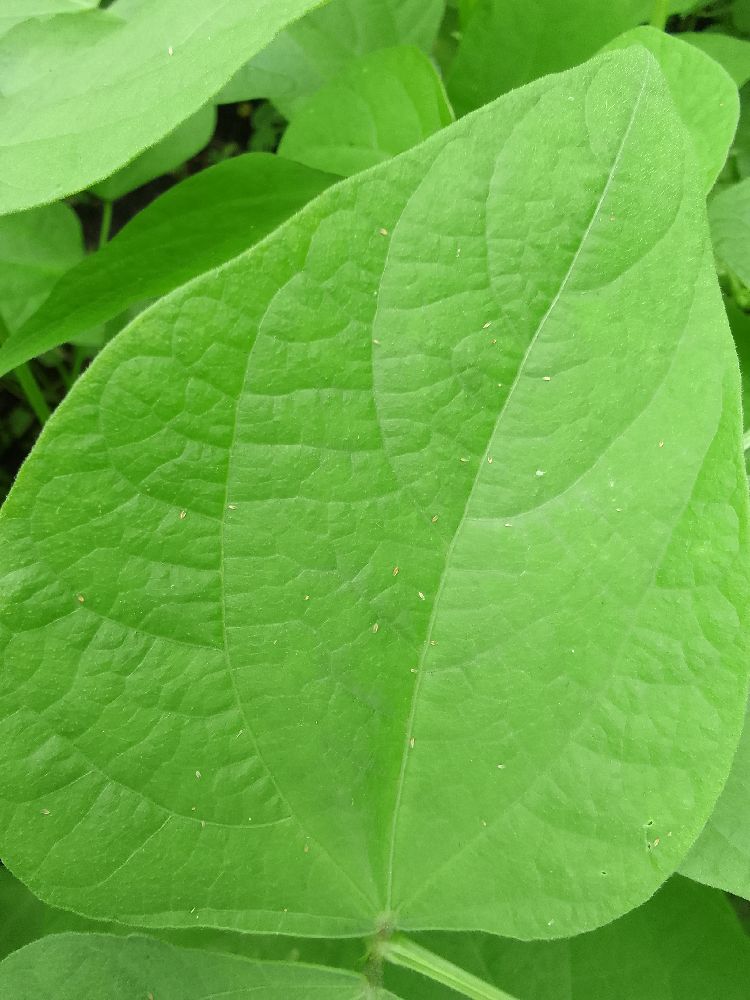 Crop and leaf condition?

common bean, healthy
